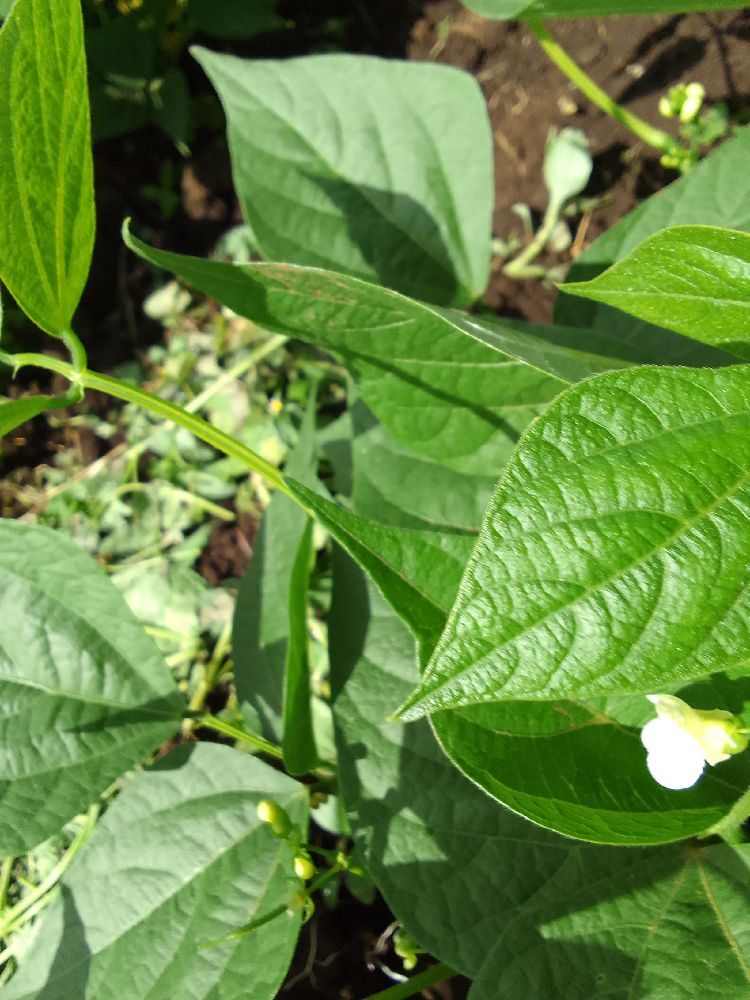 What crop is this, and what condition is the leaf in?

common bean, healthy
